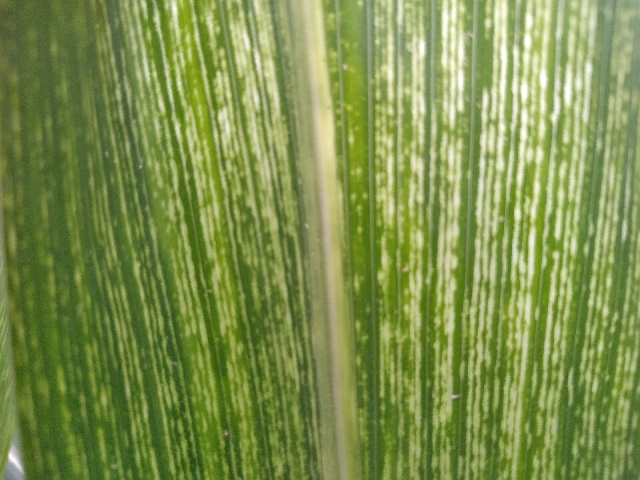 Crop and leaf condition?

maize, maize streak virus
